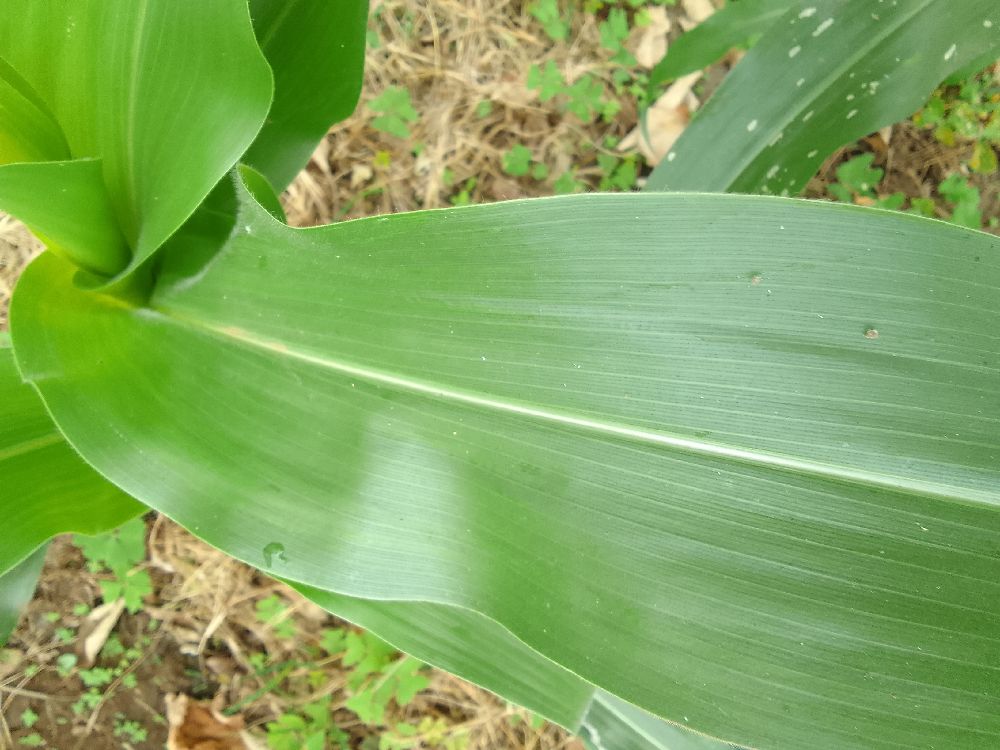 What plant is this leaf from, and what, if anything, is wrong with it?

maize, healthy
